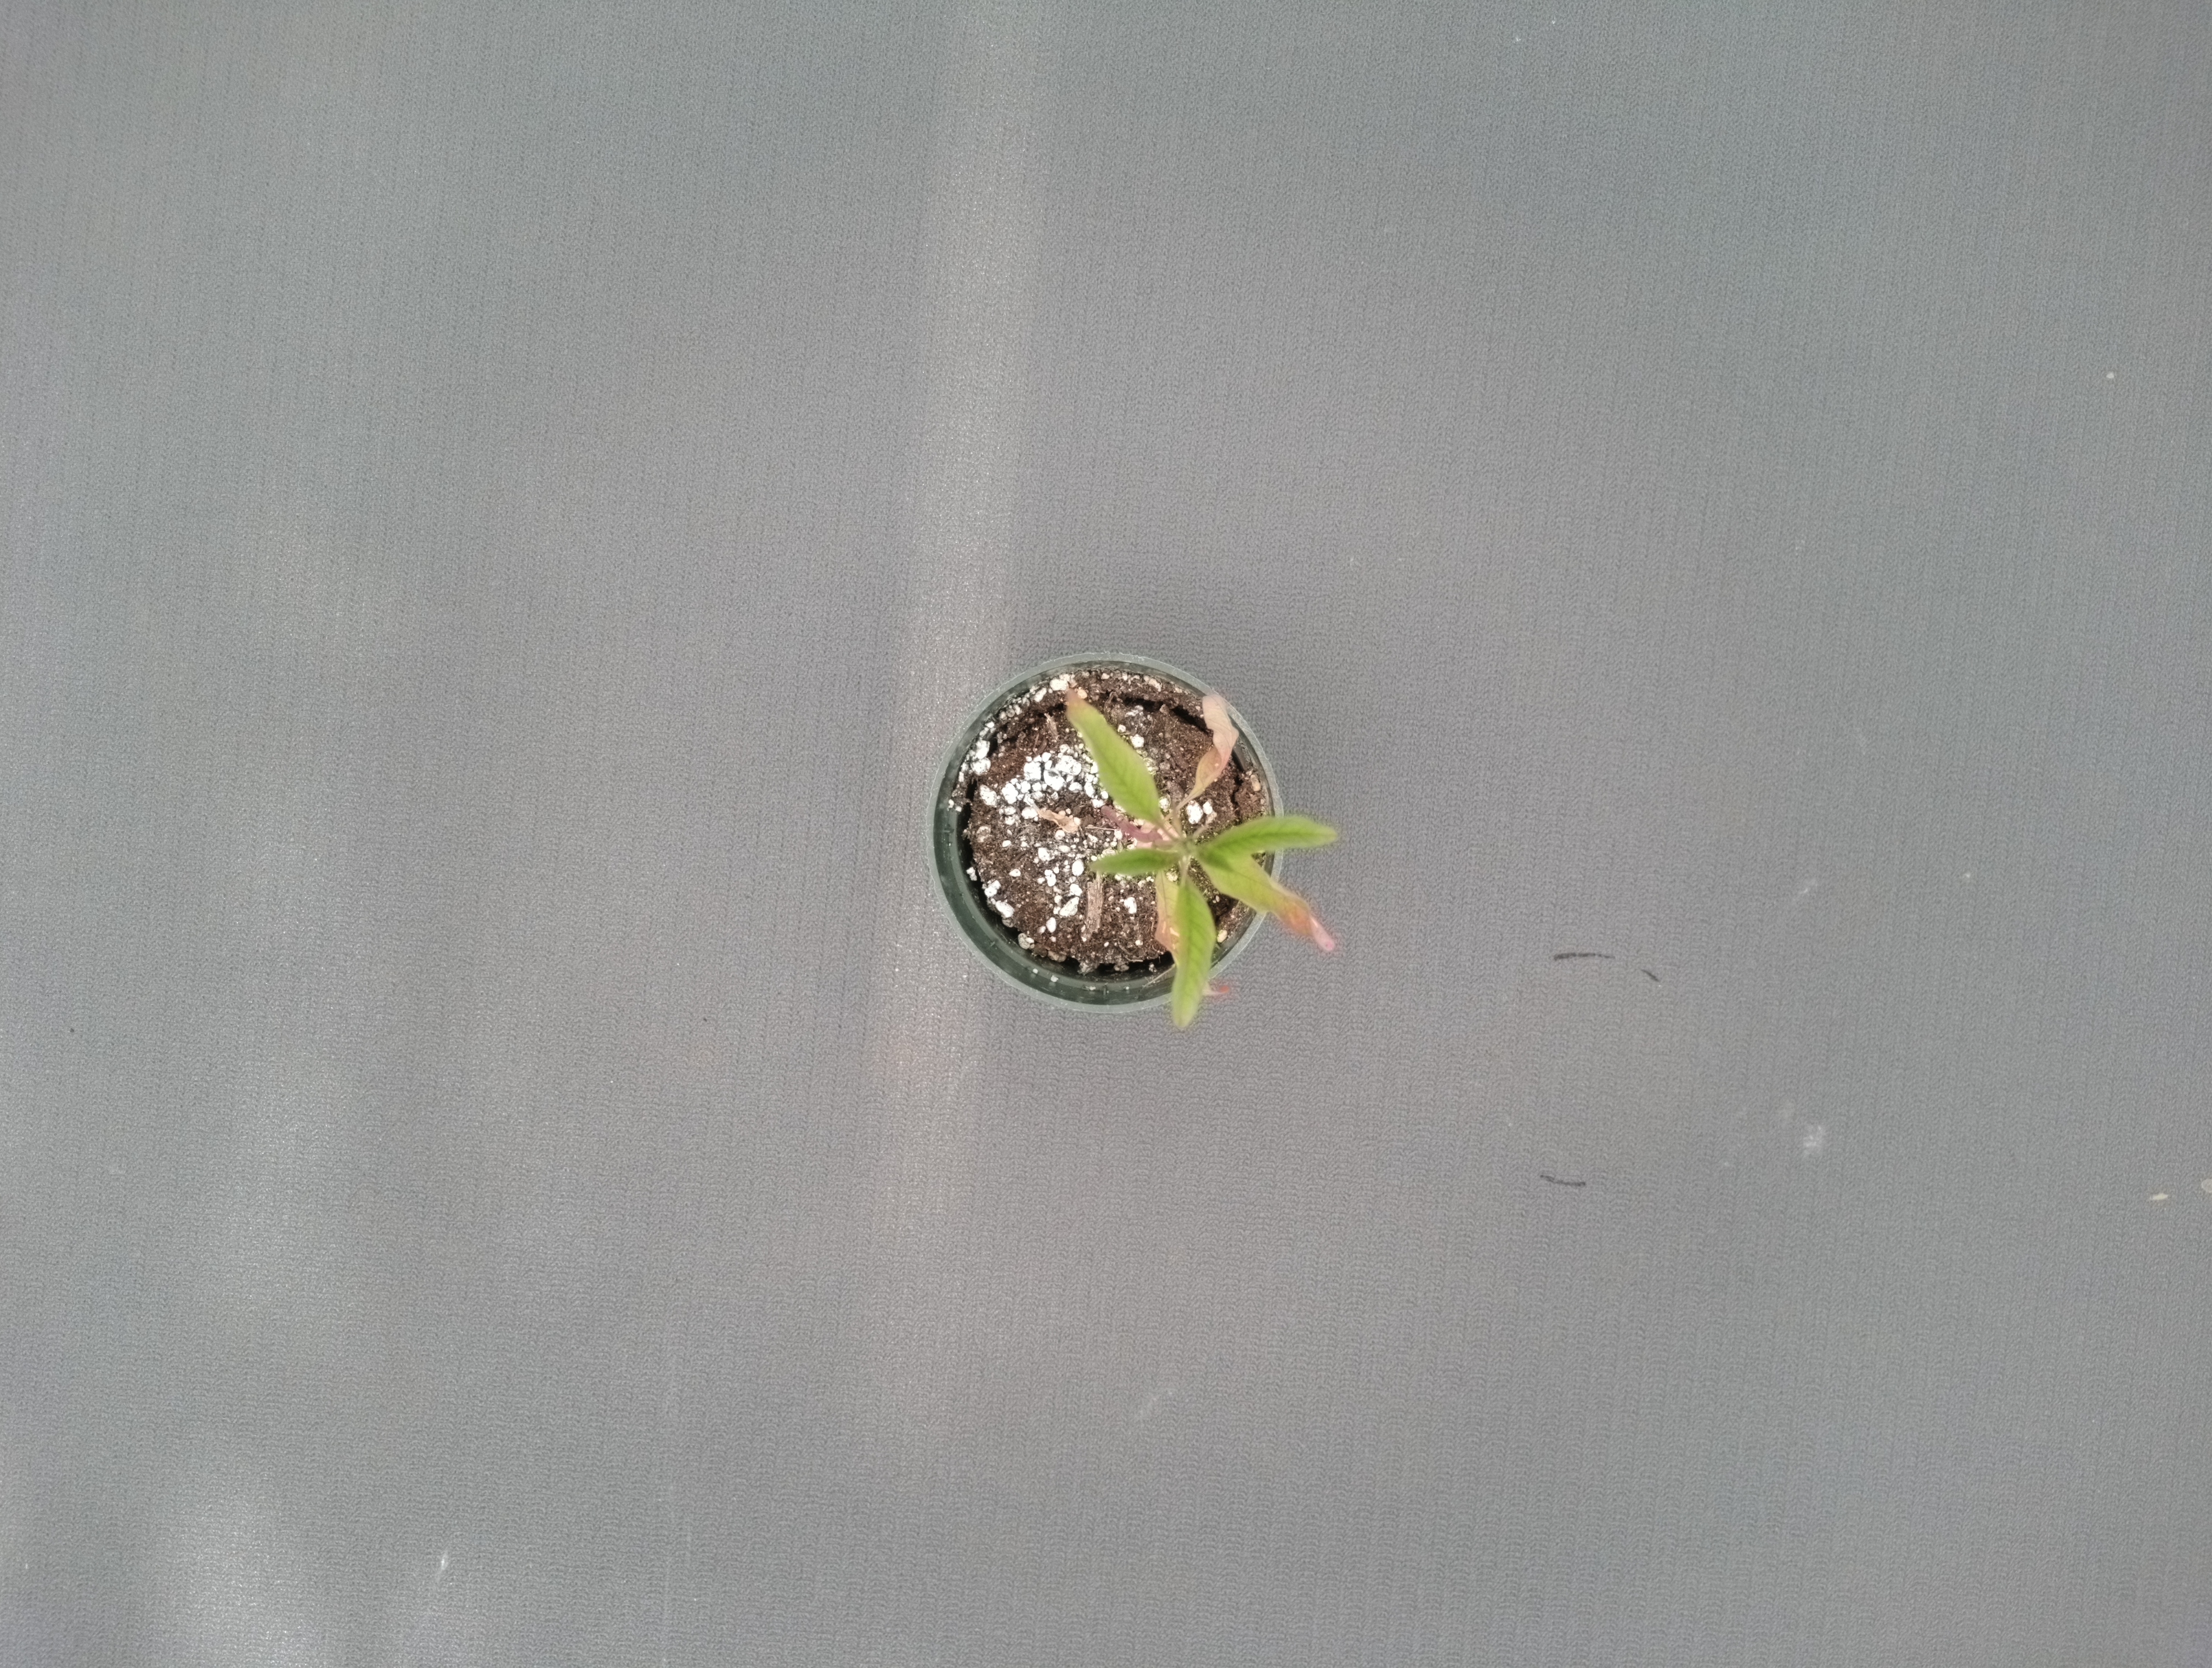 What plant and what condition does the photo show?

waterhemp, chlorosis necrosis
